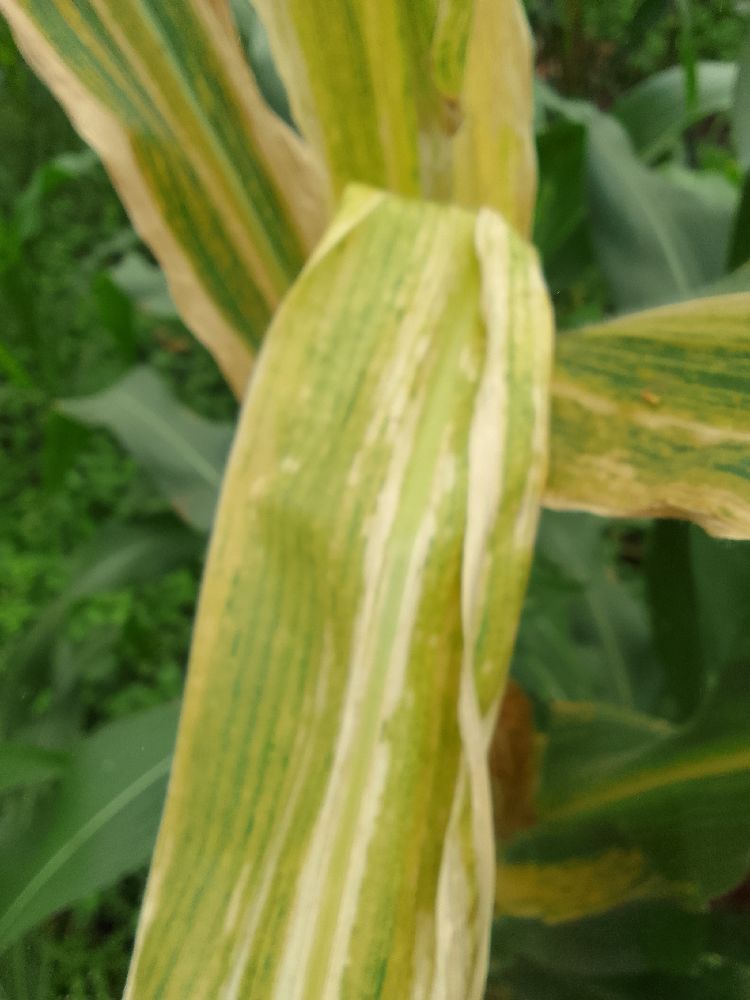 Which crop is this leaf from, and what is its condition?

maize, maize lethal necrosis
